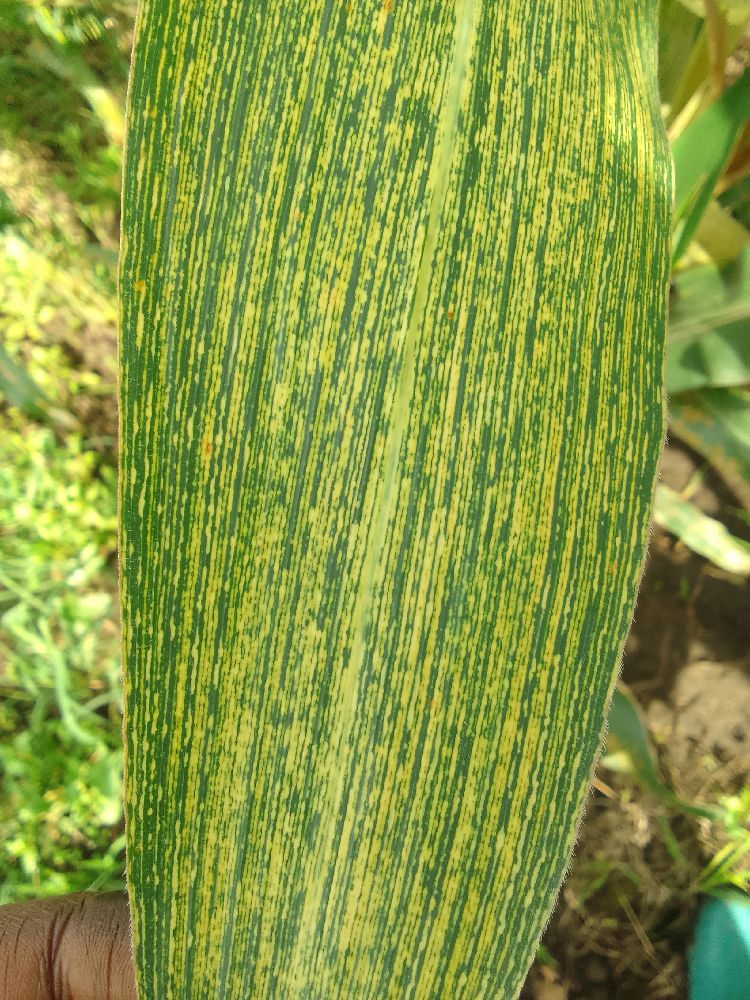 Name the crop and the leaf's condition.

maize, maize streak virus
